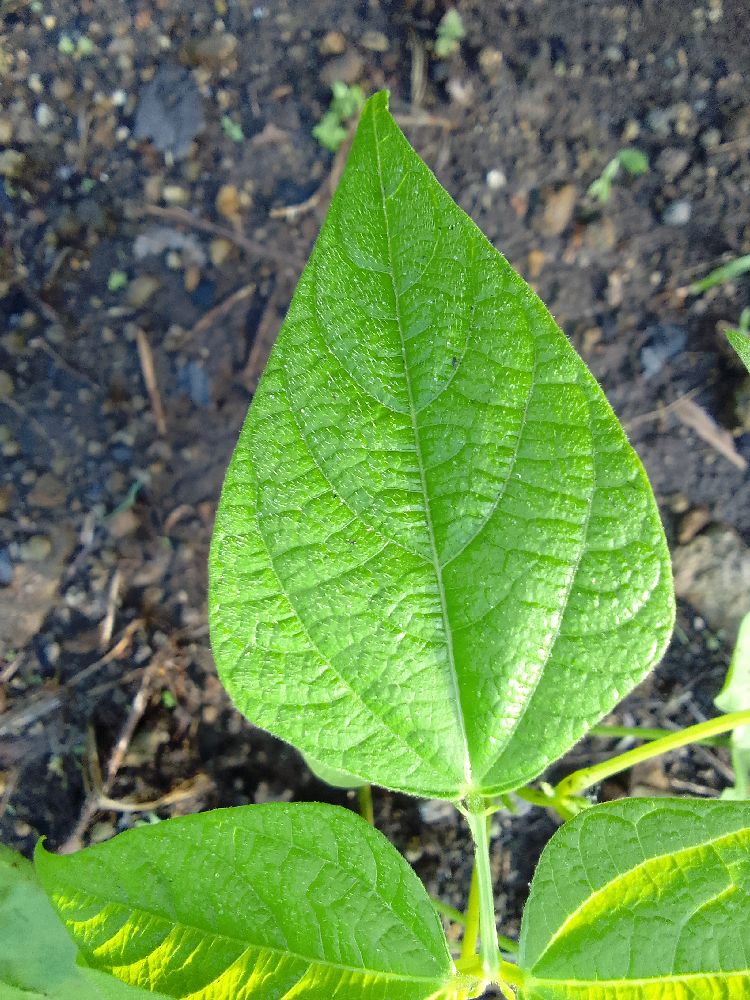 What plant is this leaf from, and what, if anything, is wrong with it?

common bean, healthy
